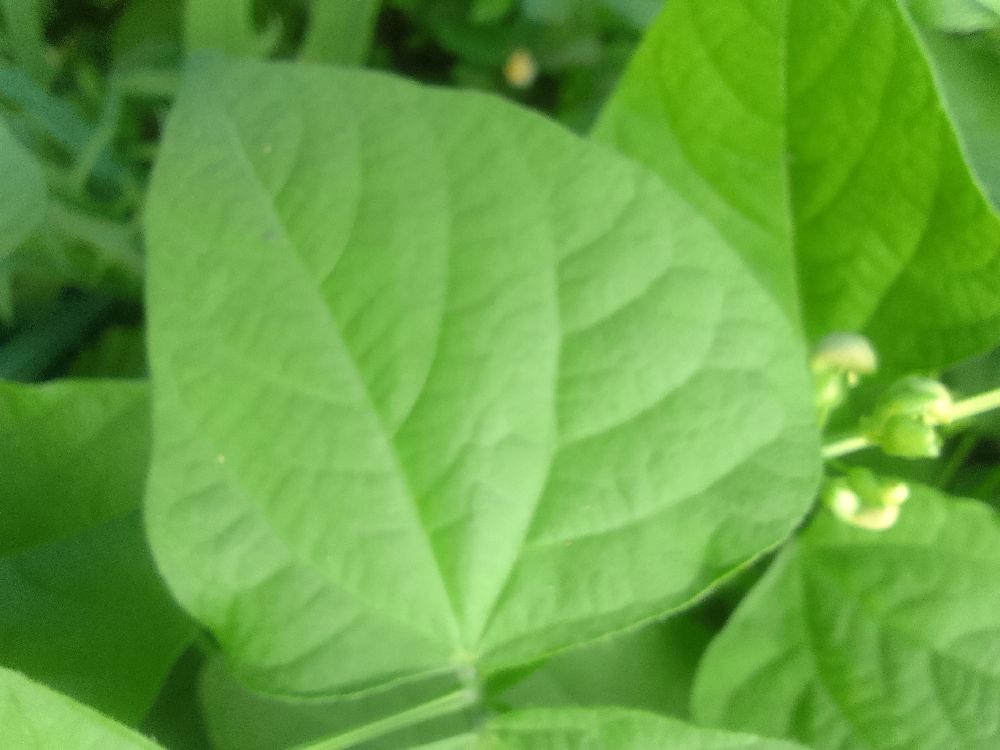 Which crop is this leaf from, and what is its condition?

common bean, healthy
